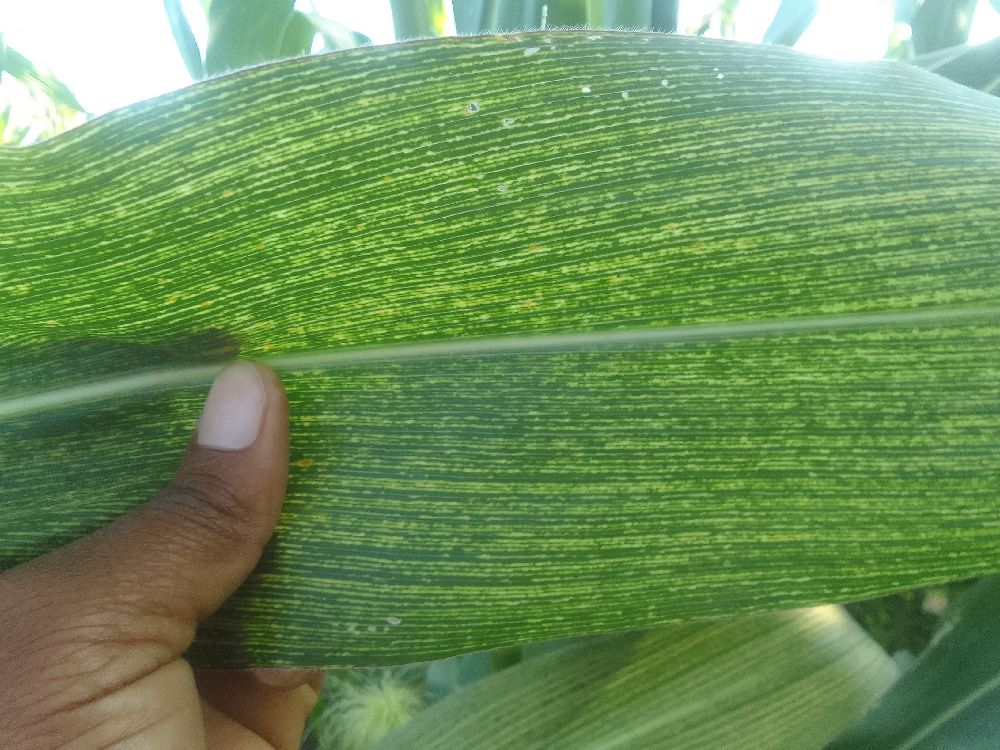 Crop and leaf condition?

maize, maize streak virus
